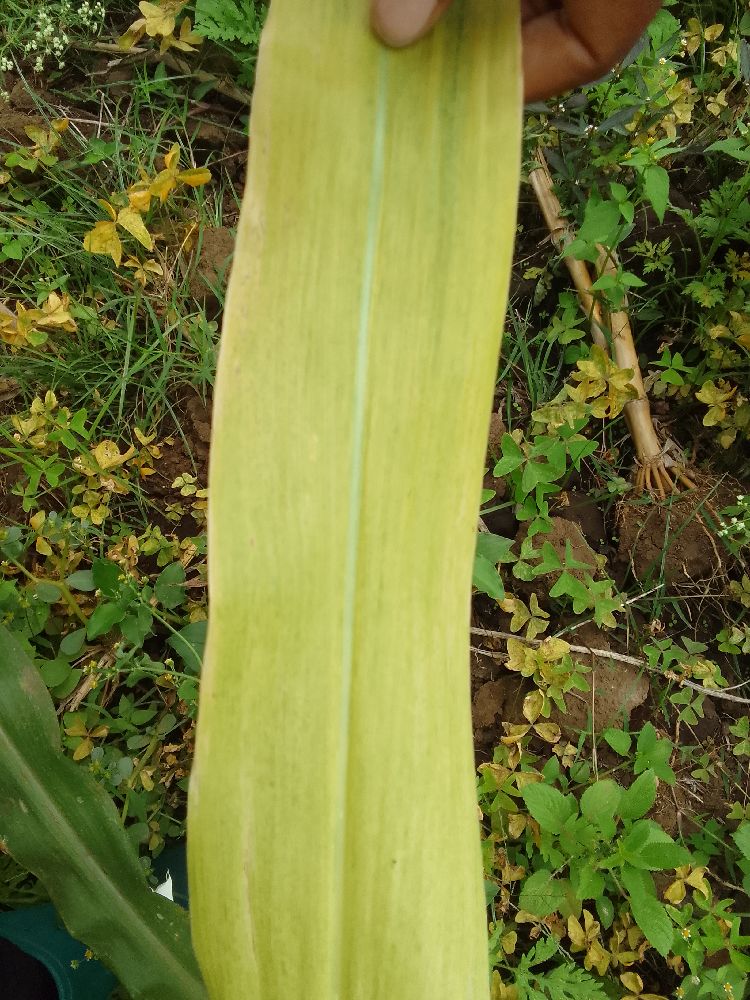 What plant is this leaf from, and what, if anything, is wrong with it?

maize, maize lethal necrosis
